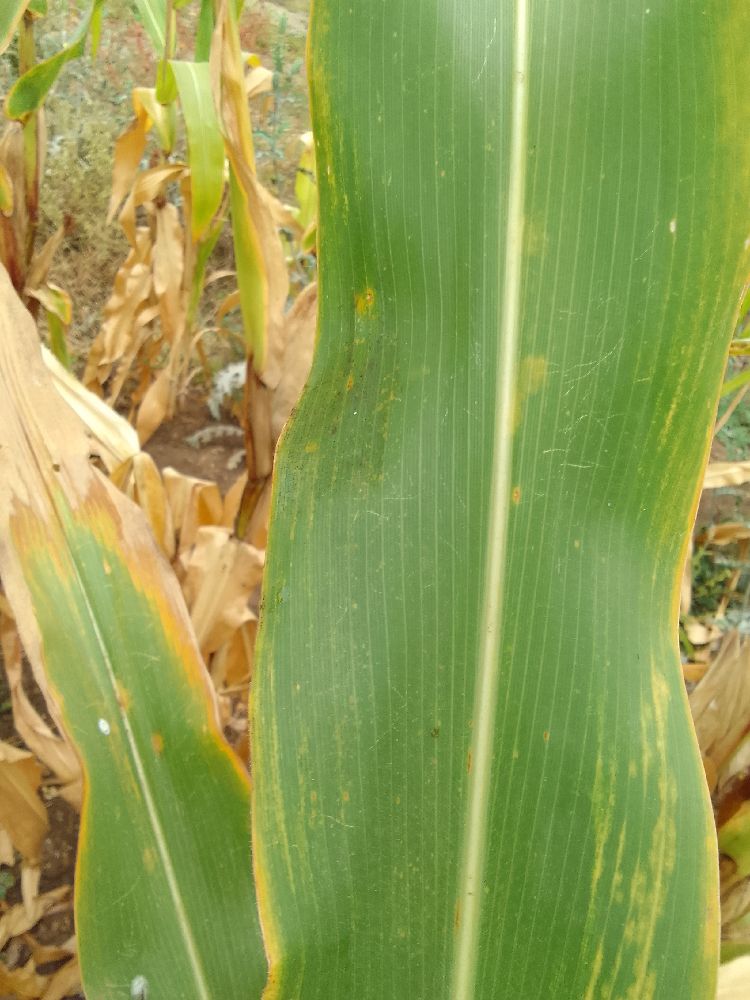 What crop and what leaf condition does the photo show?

maize, maize lethal necrosis
